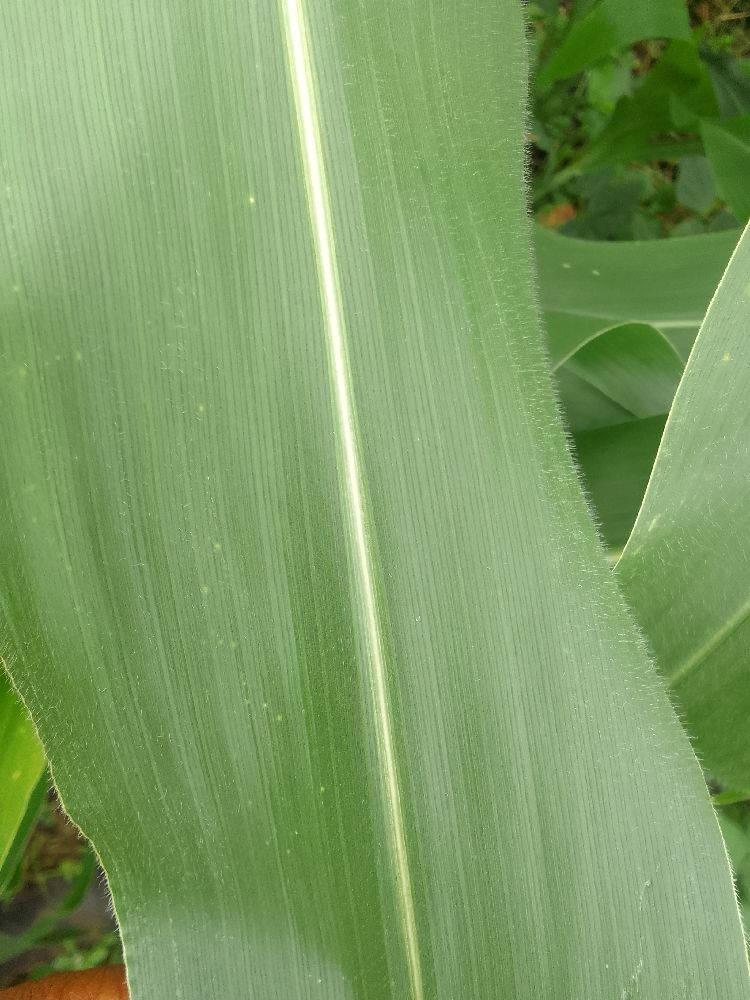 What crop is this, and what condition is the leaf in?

maize, healthy
